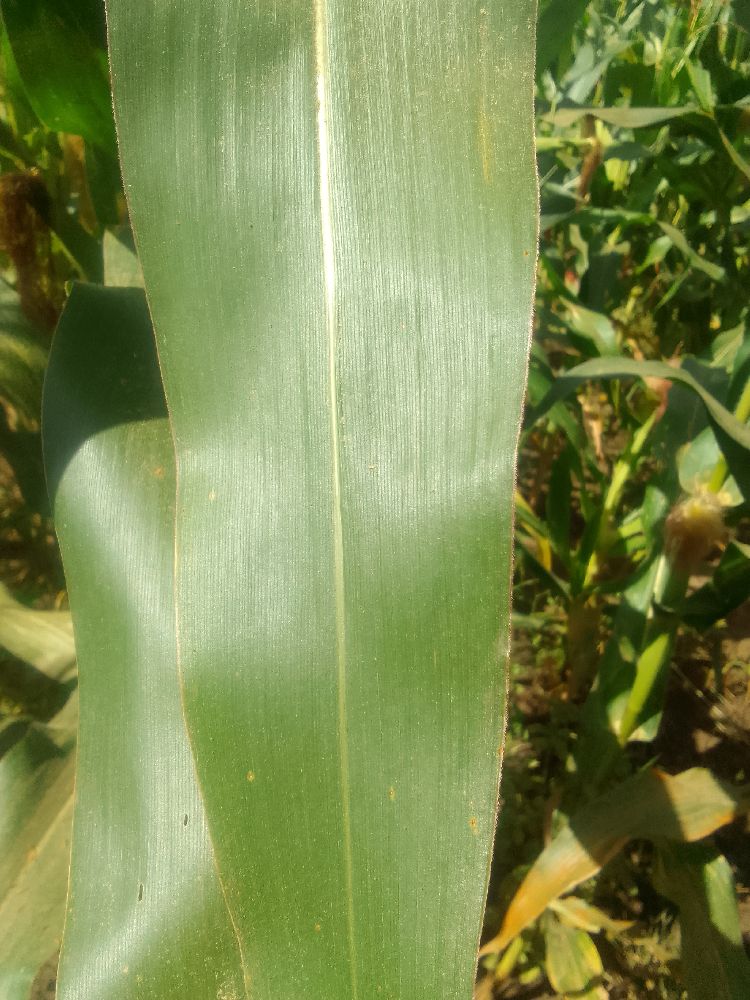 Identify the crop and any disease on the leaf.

maize, healthy
